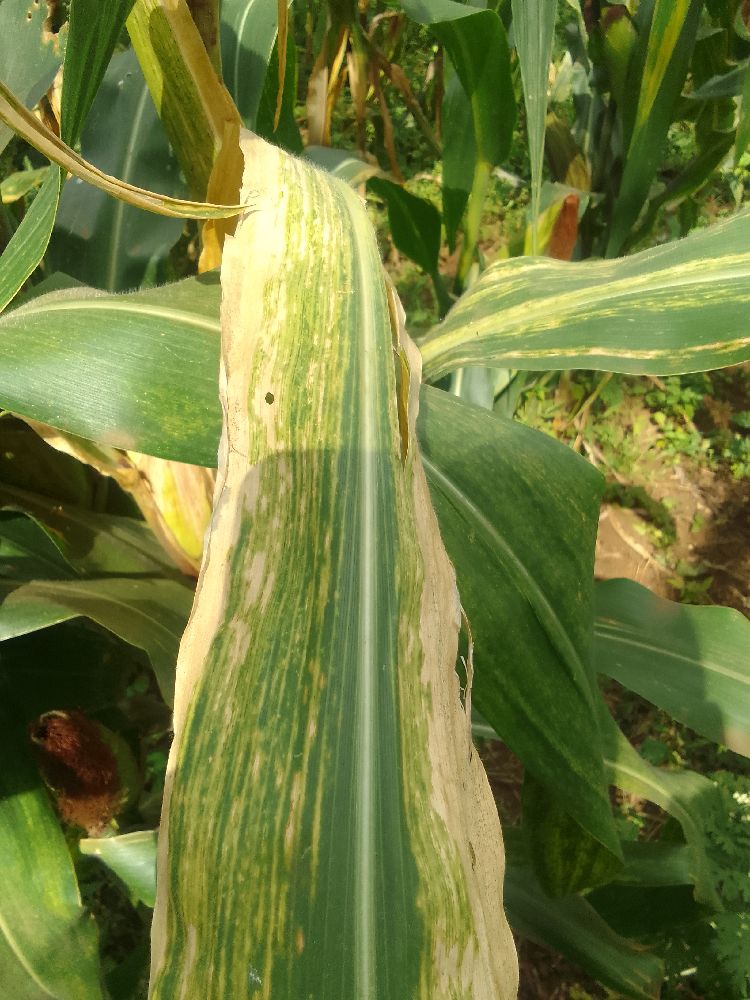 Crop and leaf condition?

maize, maize lethal necrosis
